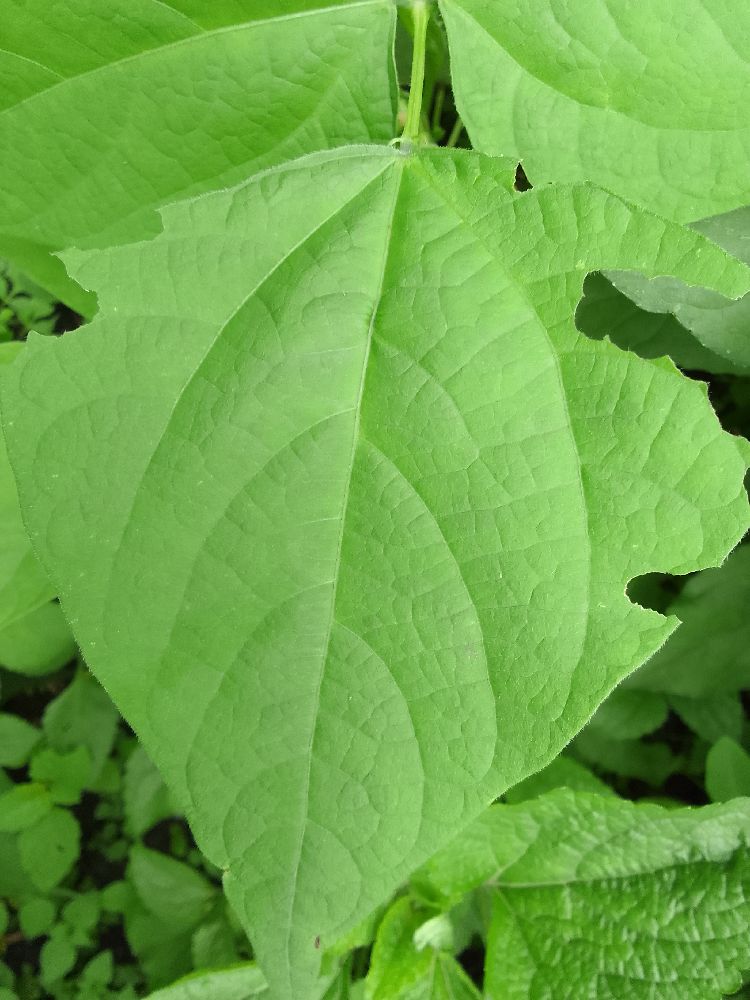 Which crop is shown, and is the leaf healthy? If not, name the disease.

common bean, healthy
